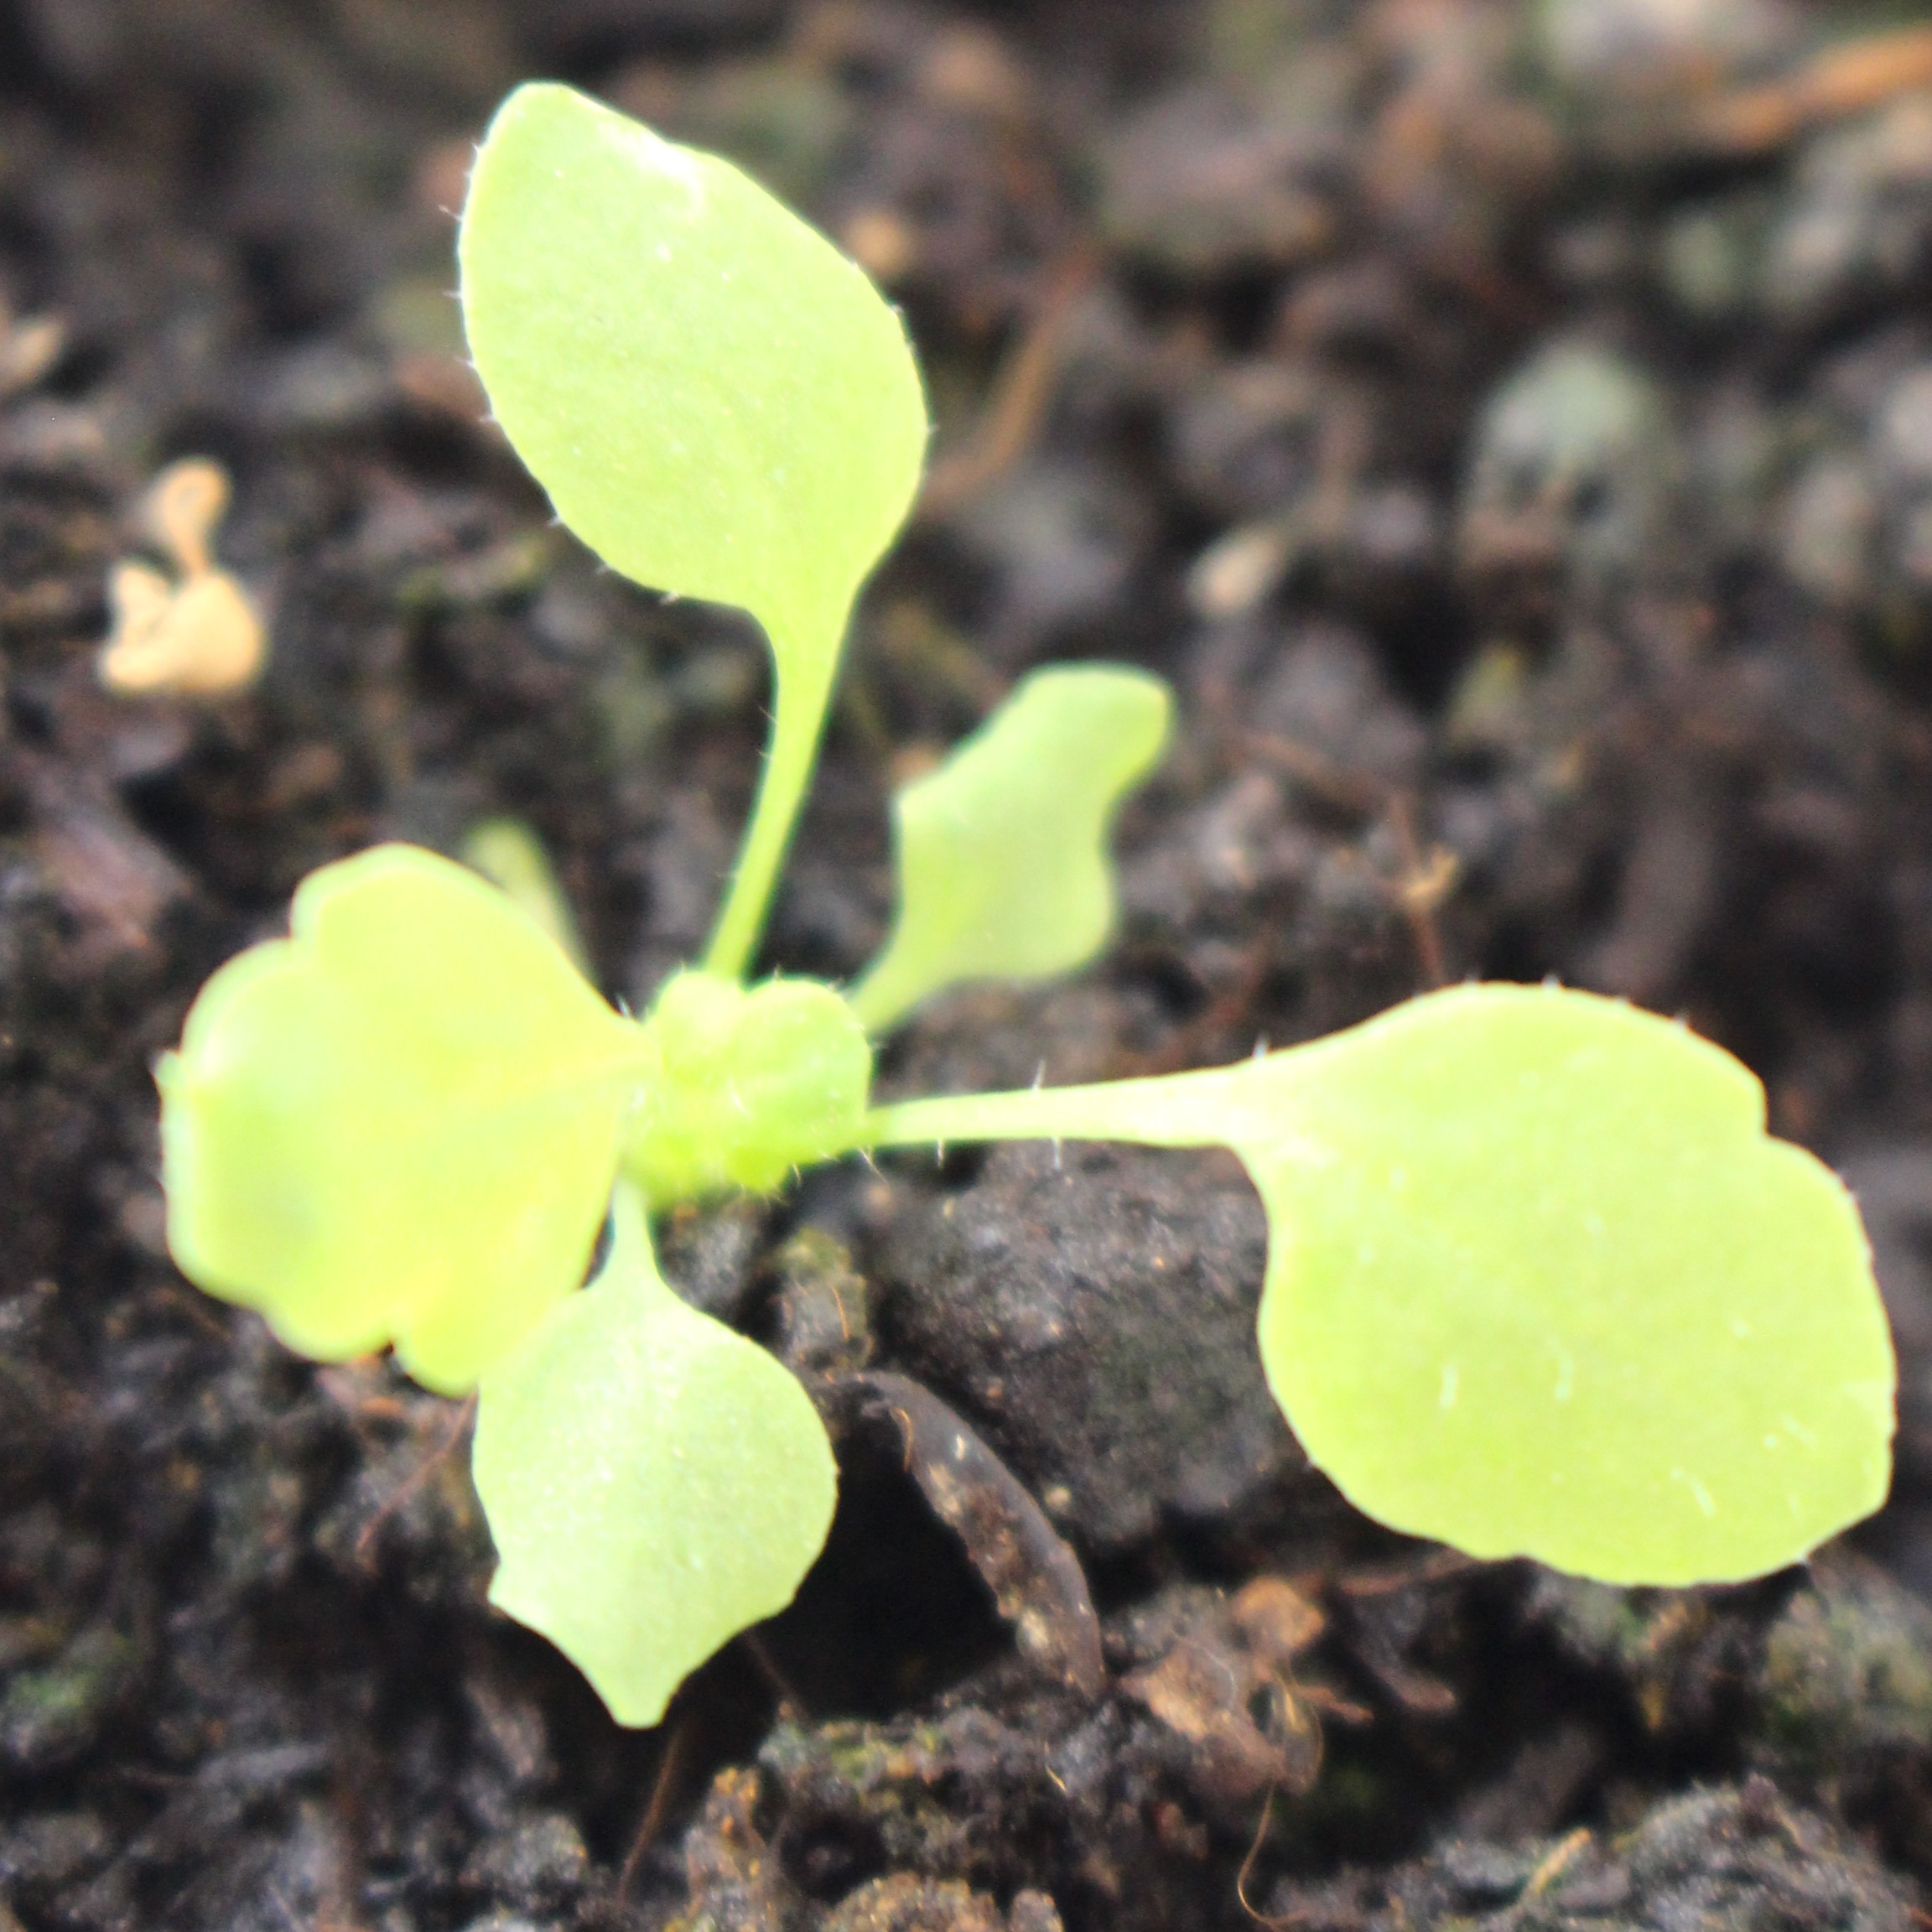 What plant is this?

Papaver rhoeas
